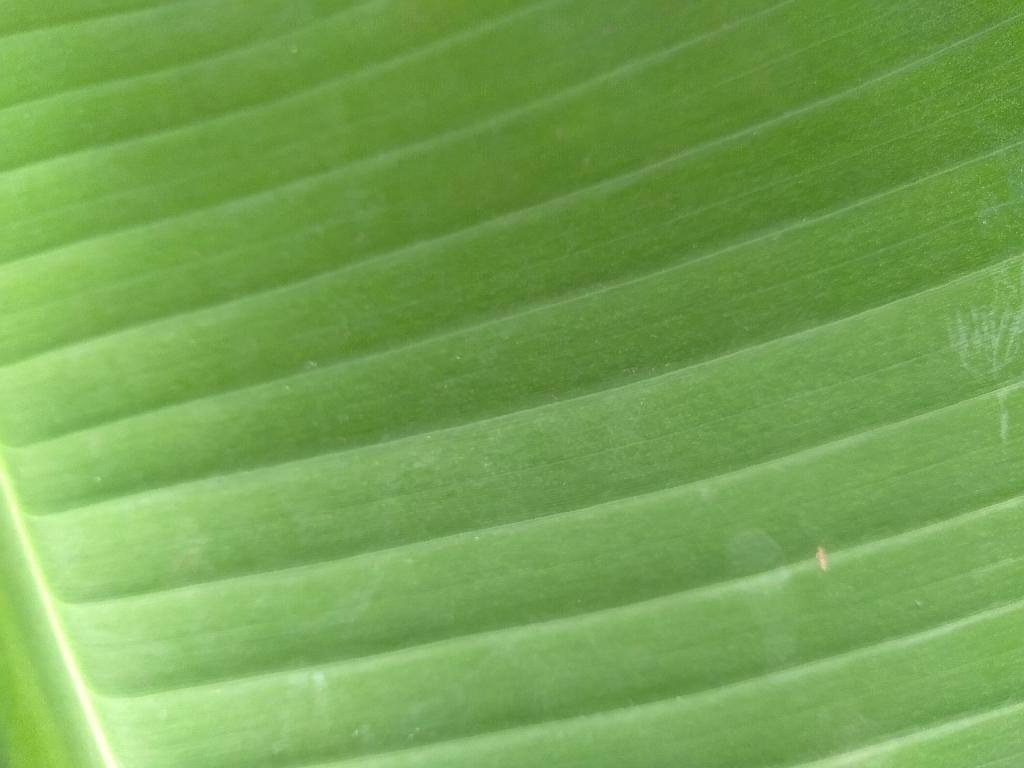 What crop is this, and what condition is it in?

banana, healthy
